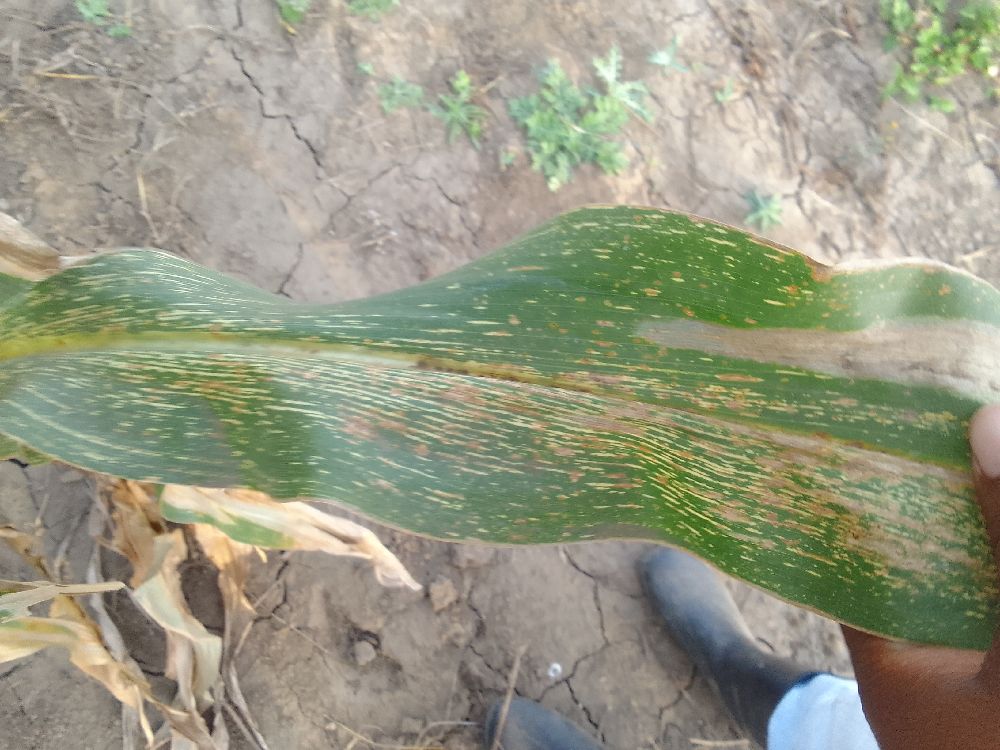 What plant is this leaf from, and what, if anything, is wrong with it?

maize, maize streak virus
